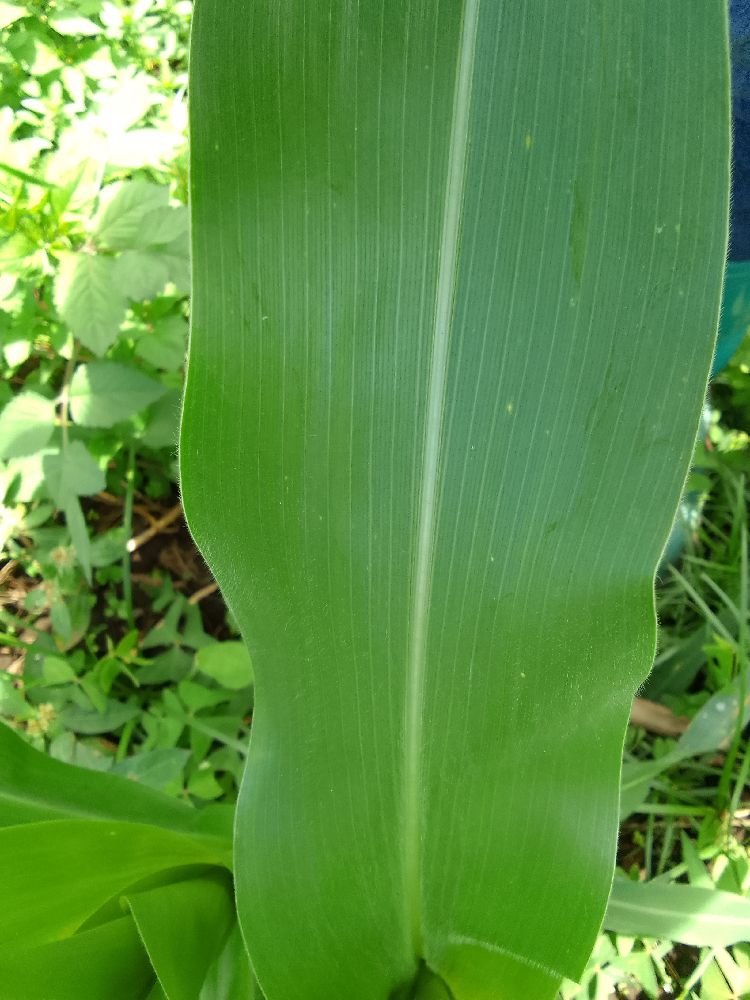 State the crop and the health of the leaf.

maize, healthy
